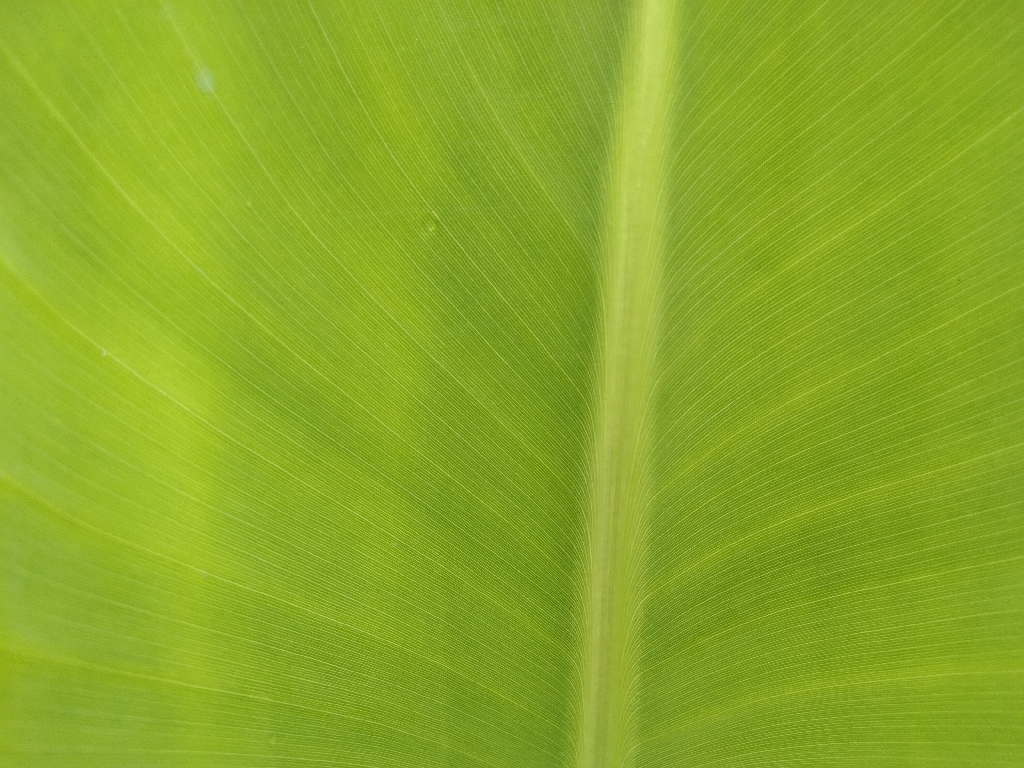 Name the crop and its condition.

banana, healthy
